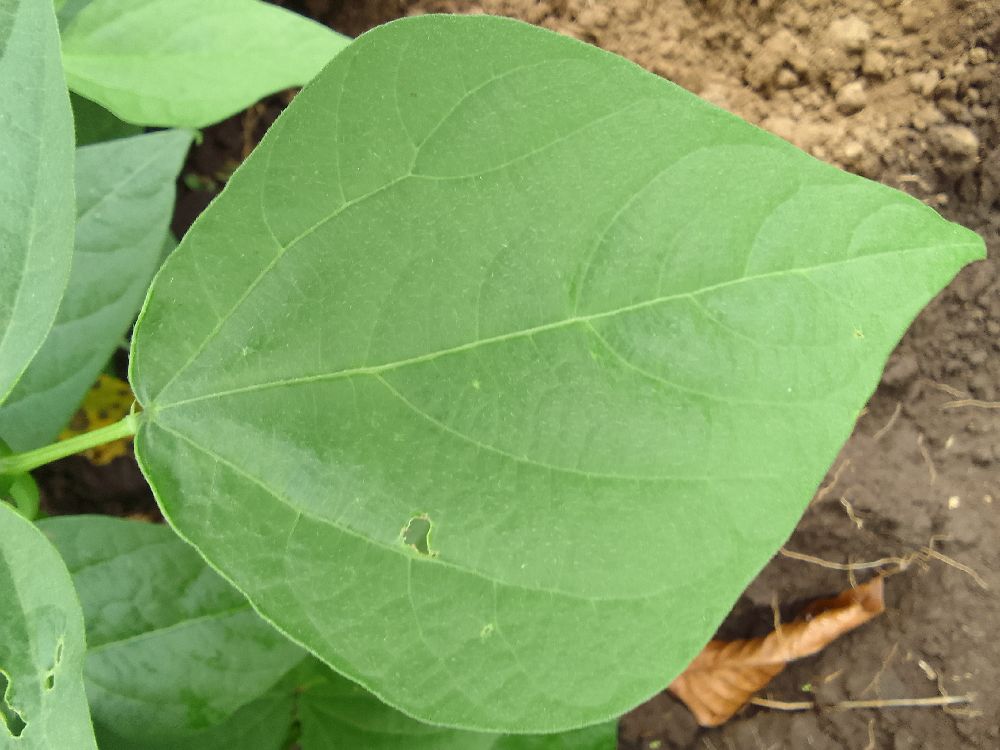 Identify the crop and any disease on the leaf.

common bean, healthy
